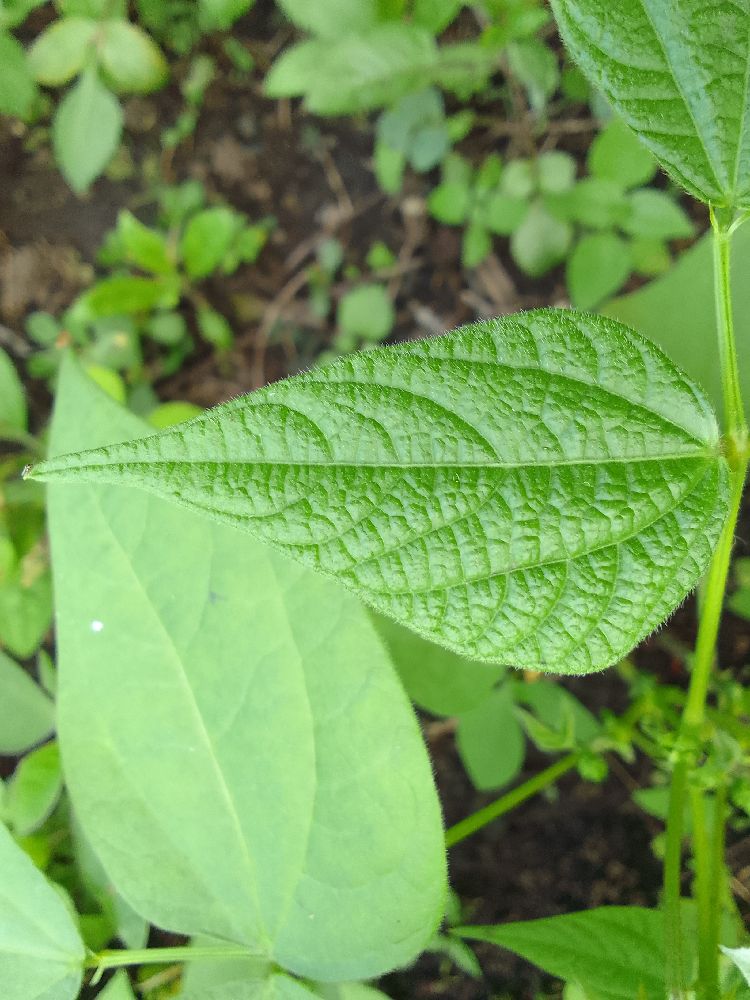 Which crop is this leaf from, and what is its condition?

common bean, healthy
